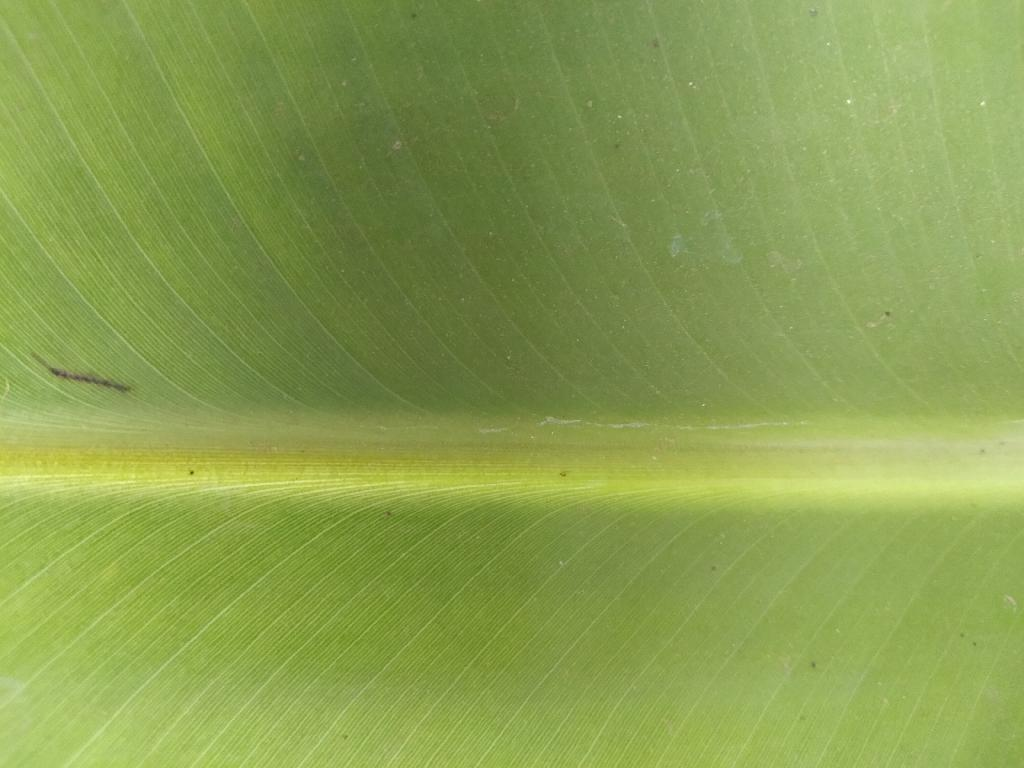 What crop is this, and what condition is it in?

banana, healthy
